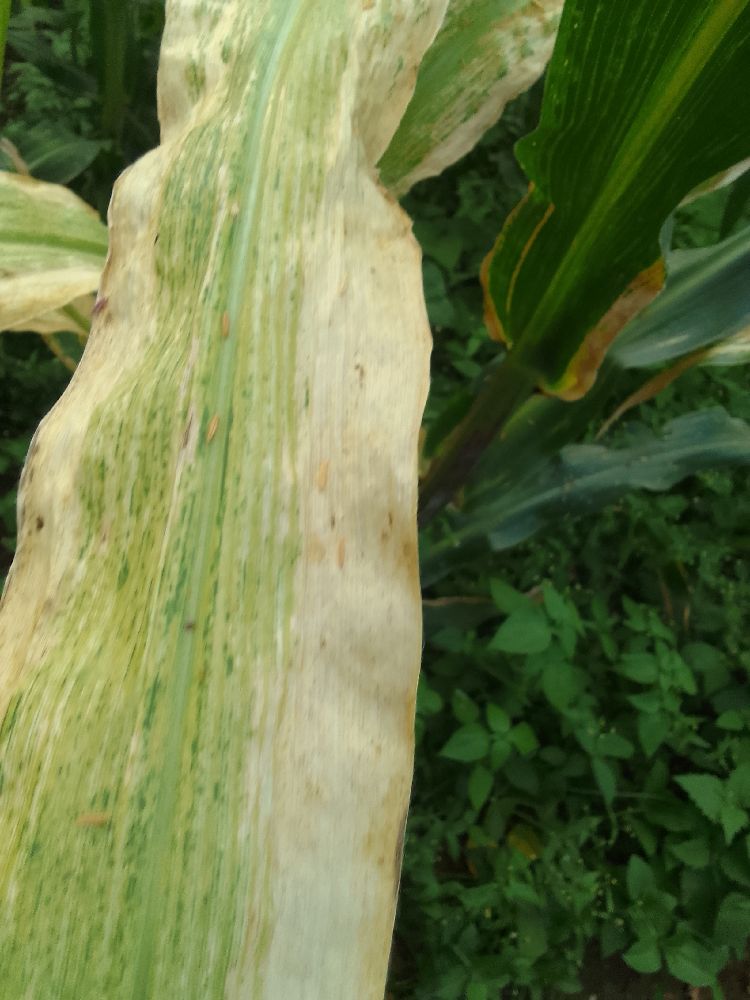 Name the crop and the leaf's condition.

maize, maize lethal necrosis
